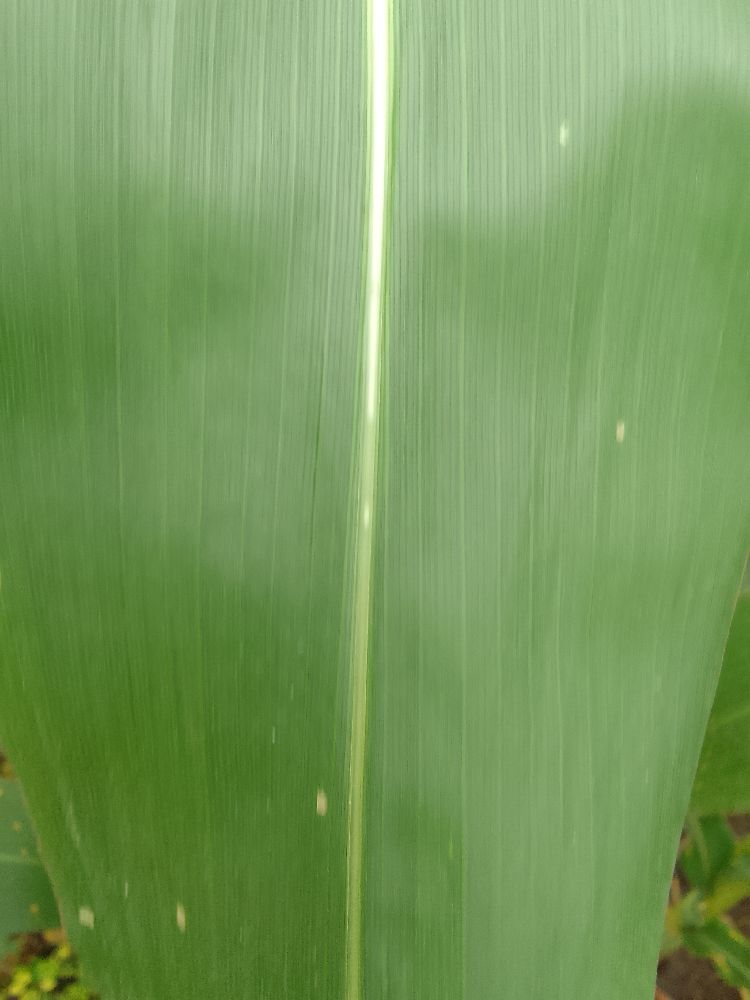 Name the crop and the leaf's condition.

maize, healthy
